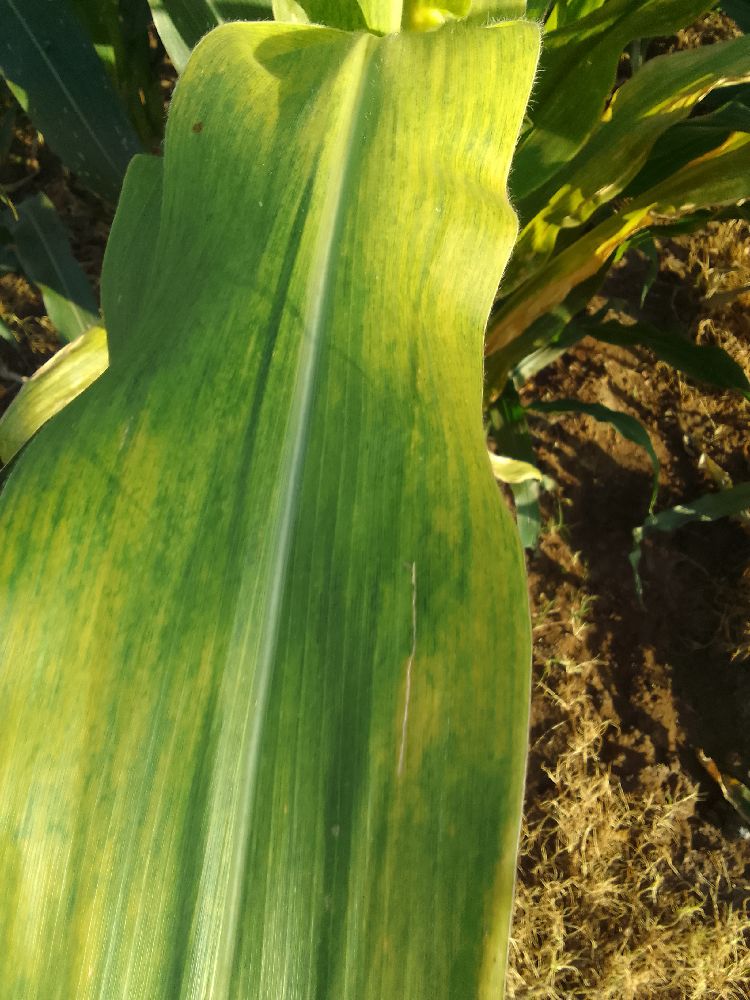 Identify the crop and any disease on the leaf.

maize, maize lethal necrosis
